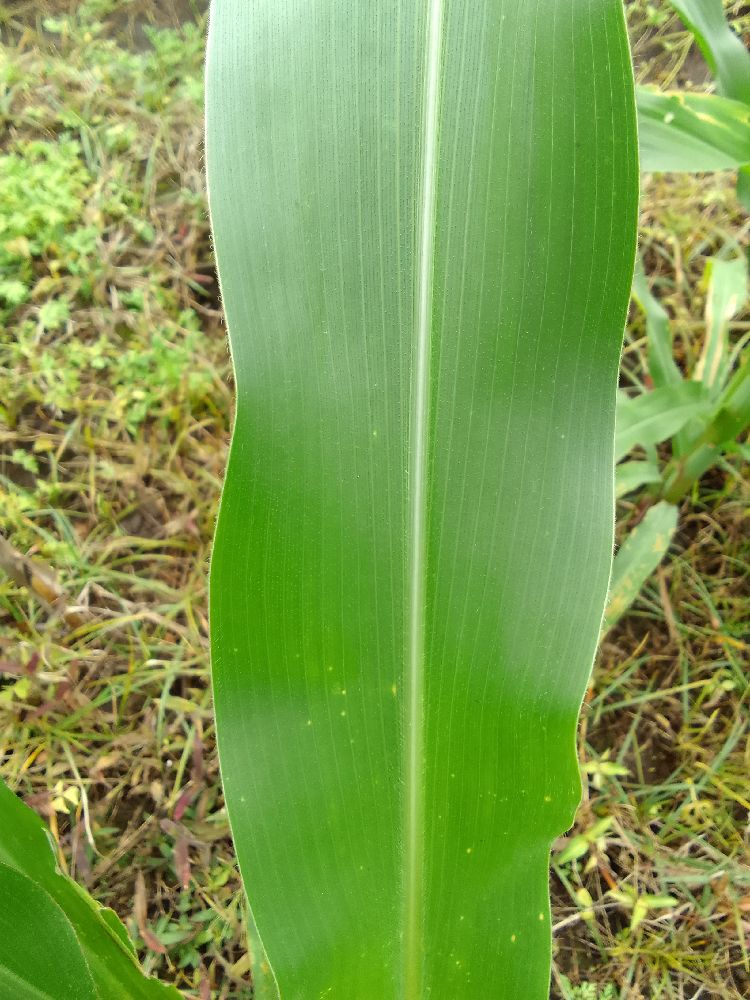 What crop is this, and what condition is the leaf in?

maize, healthy
